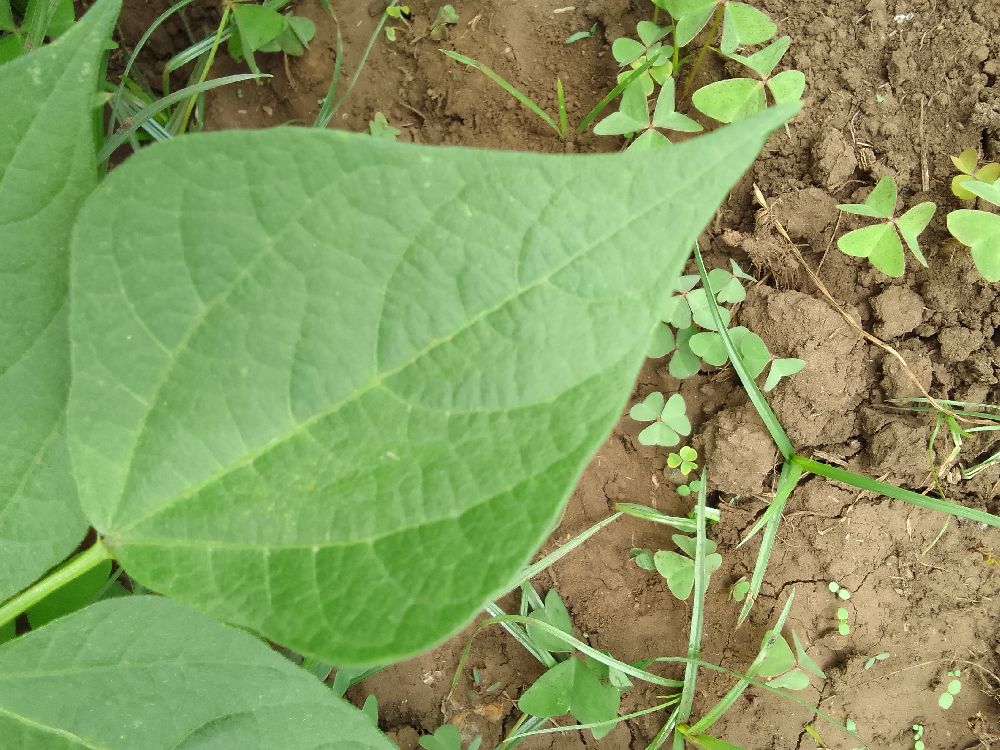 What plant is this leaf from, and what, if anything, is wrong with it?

common bean, healthy
